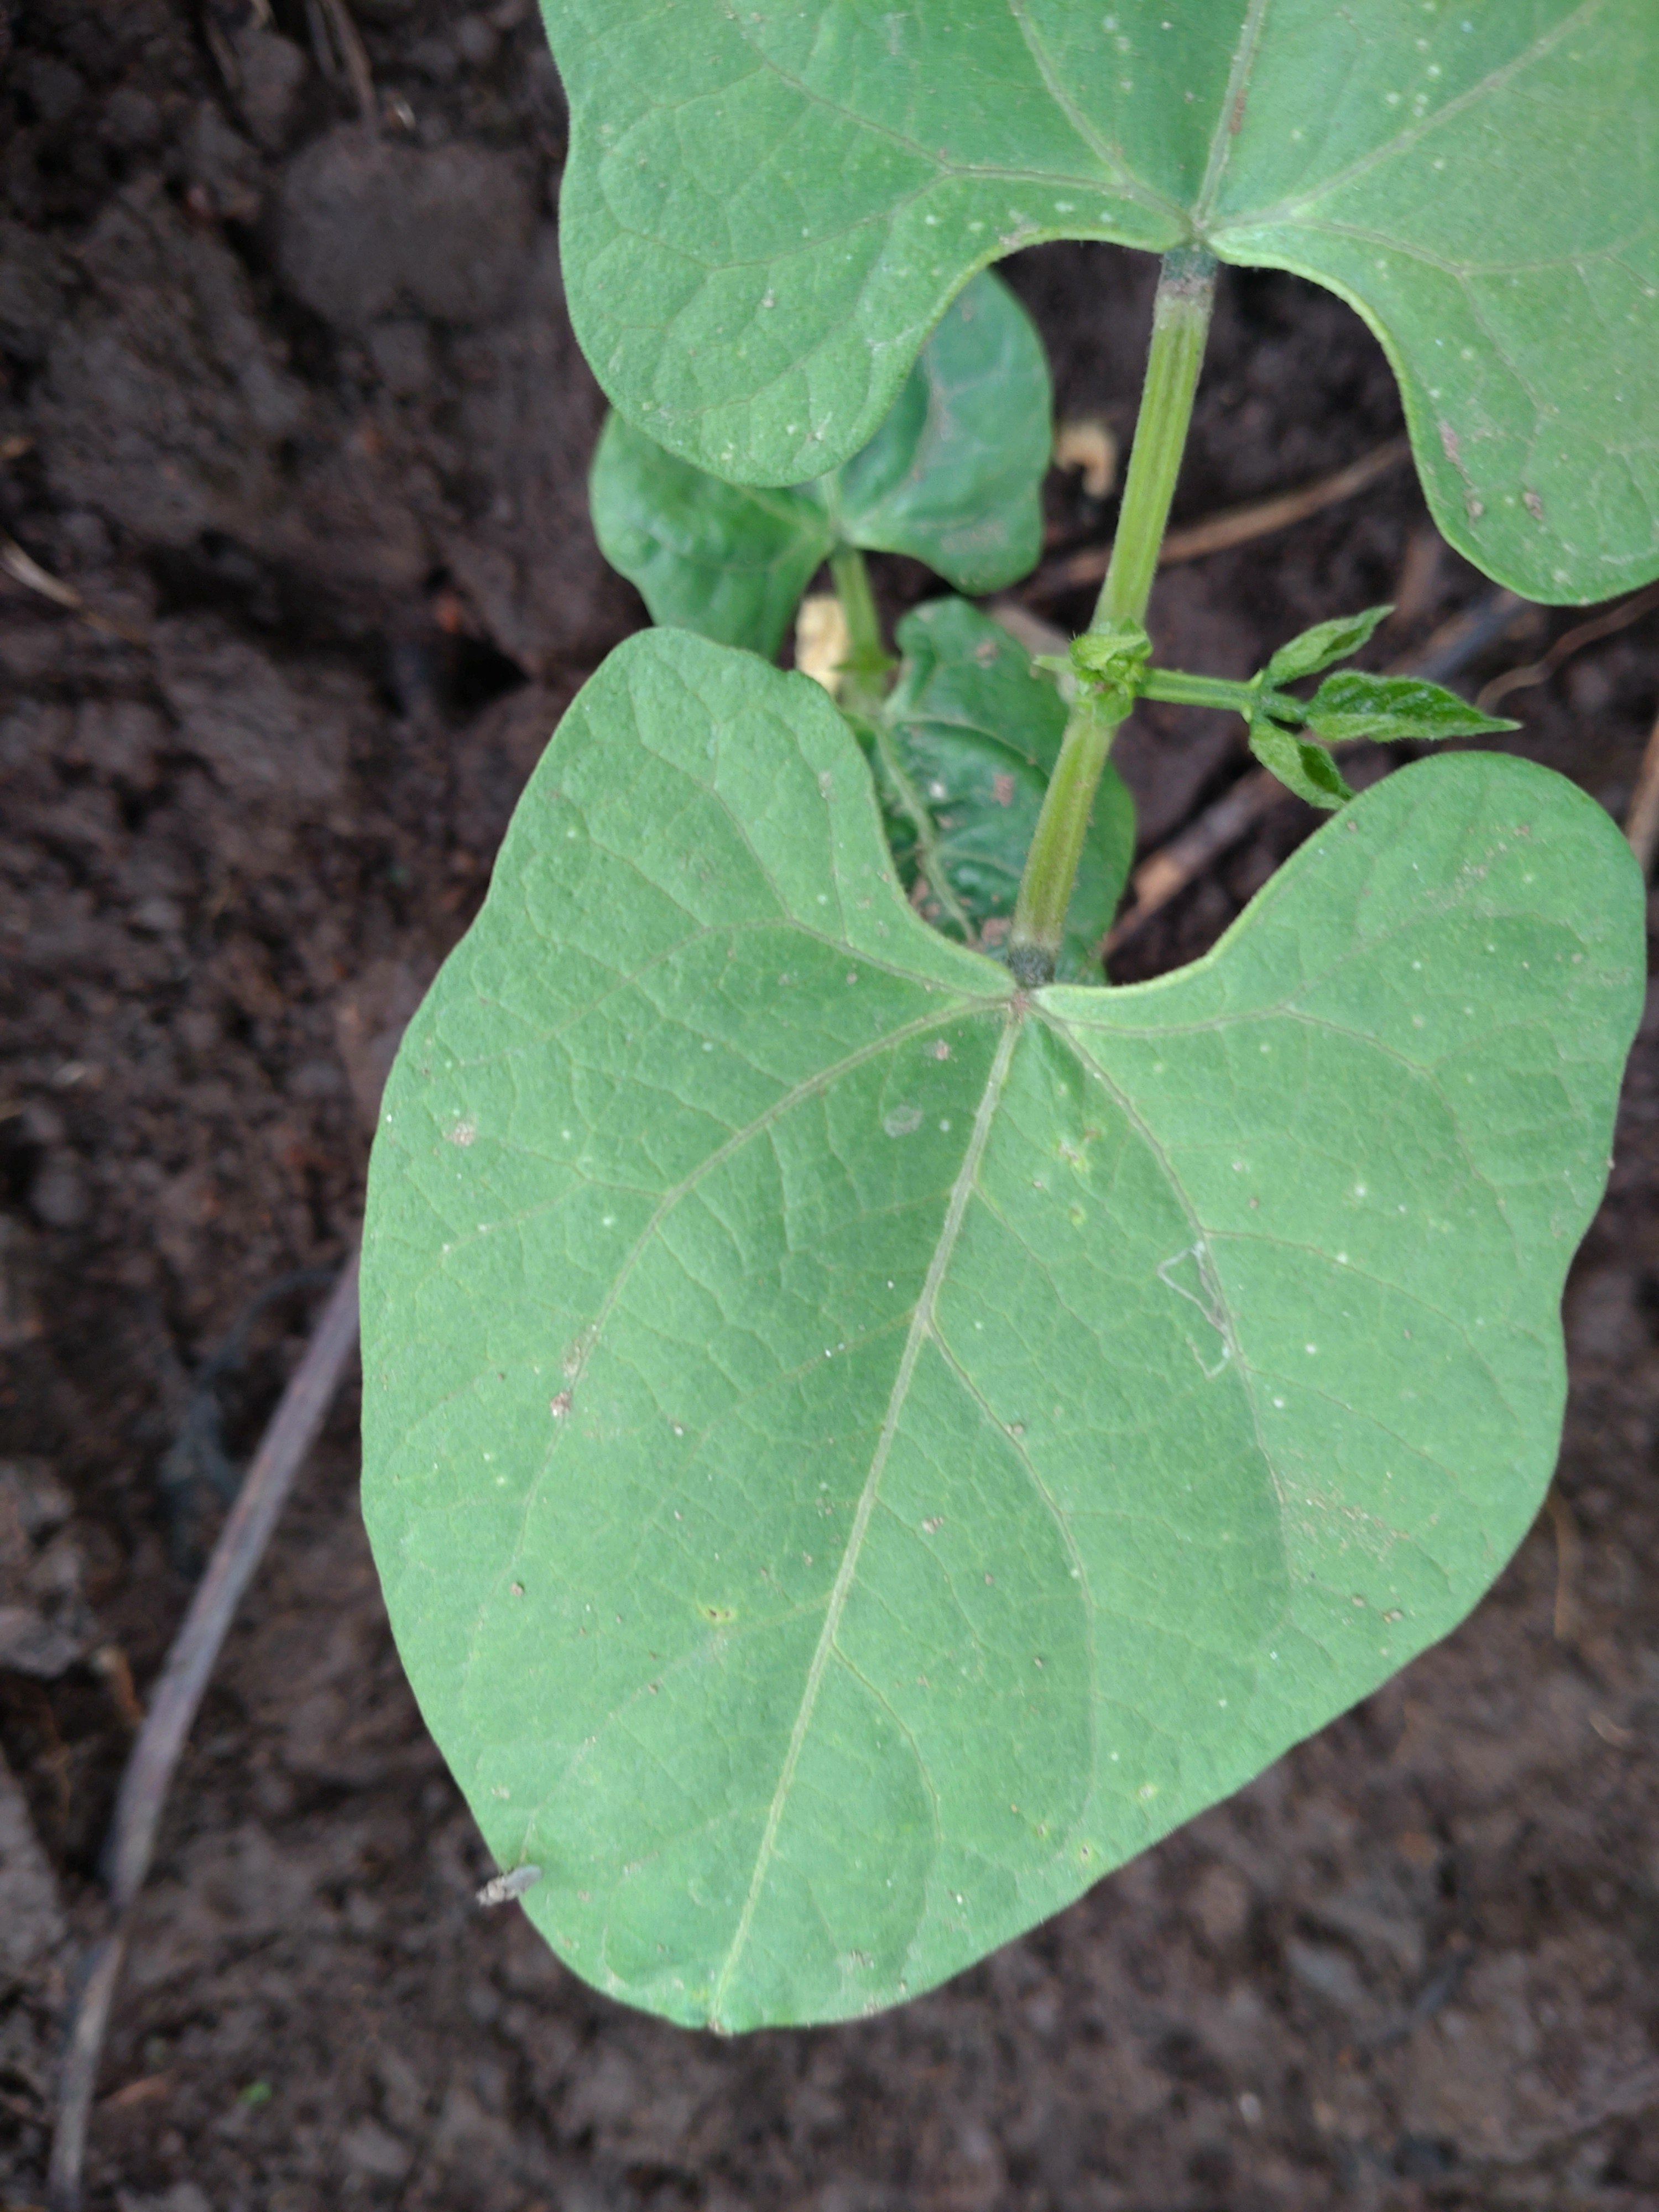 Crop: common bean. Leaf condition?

healthy
